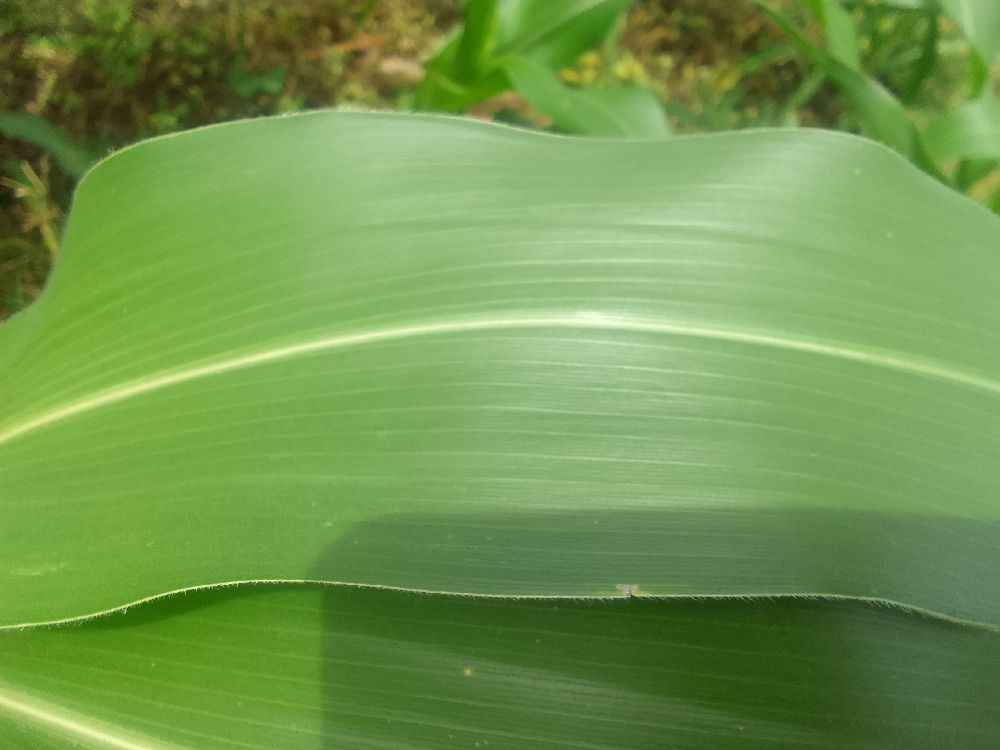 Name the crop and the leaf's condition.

maize, healthy
